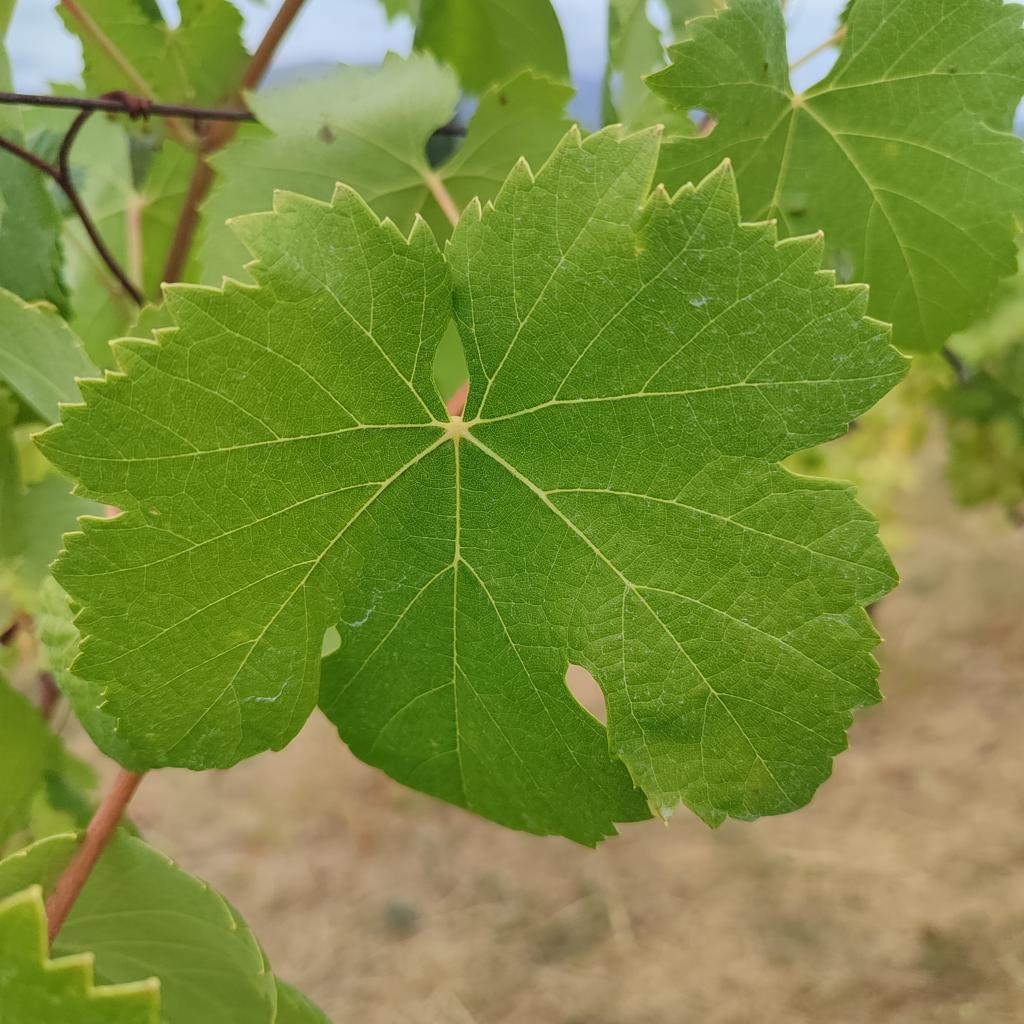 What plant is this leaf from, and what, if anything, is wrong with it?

grapevine, healthy
